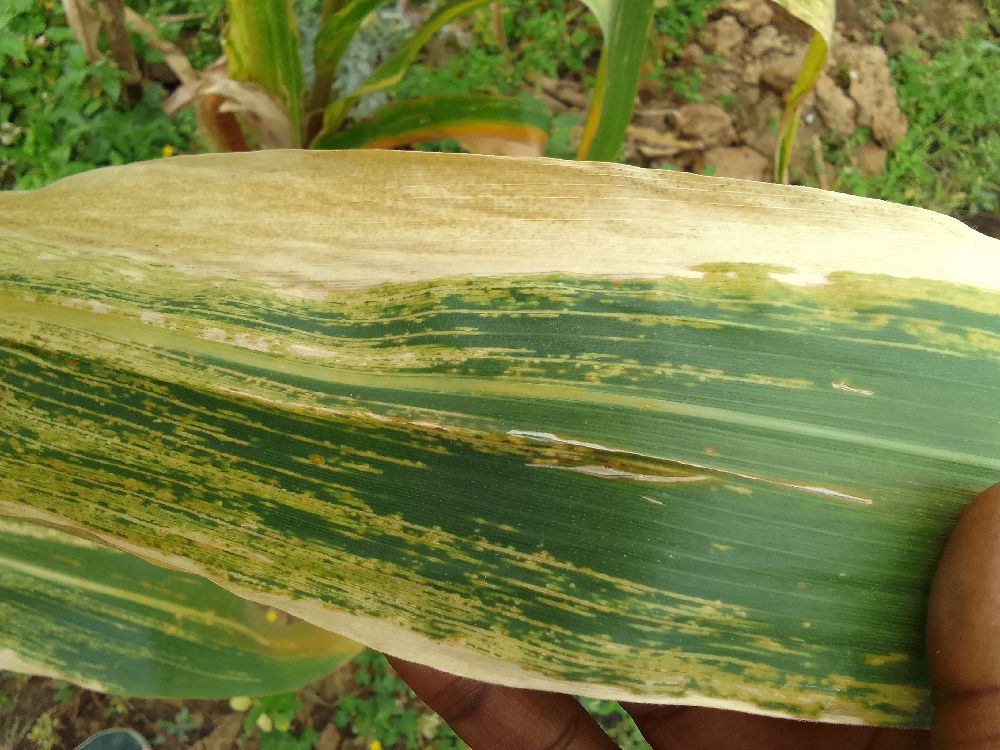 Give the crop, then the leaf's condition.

maize, maize lethal necrosis
